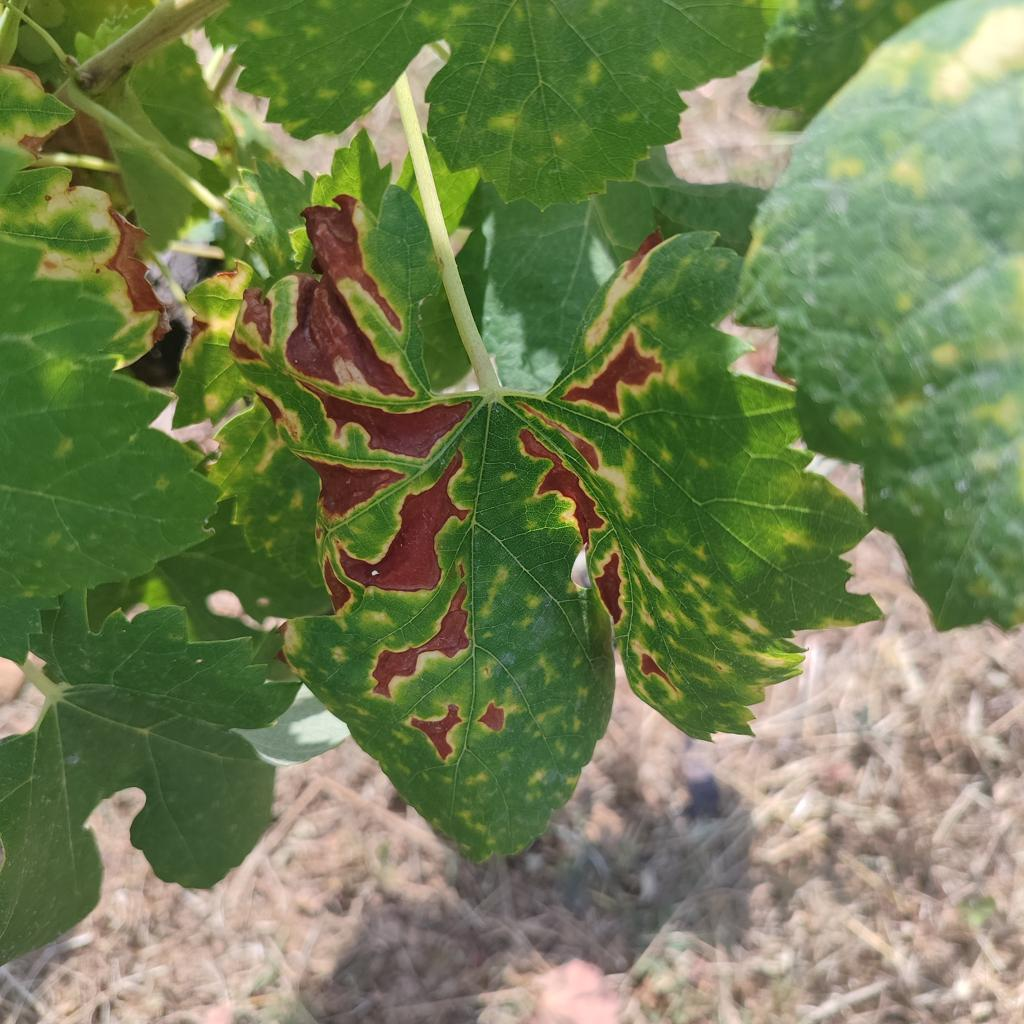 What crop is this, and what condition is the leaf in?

grapevine, esca complex
